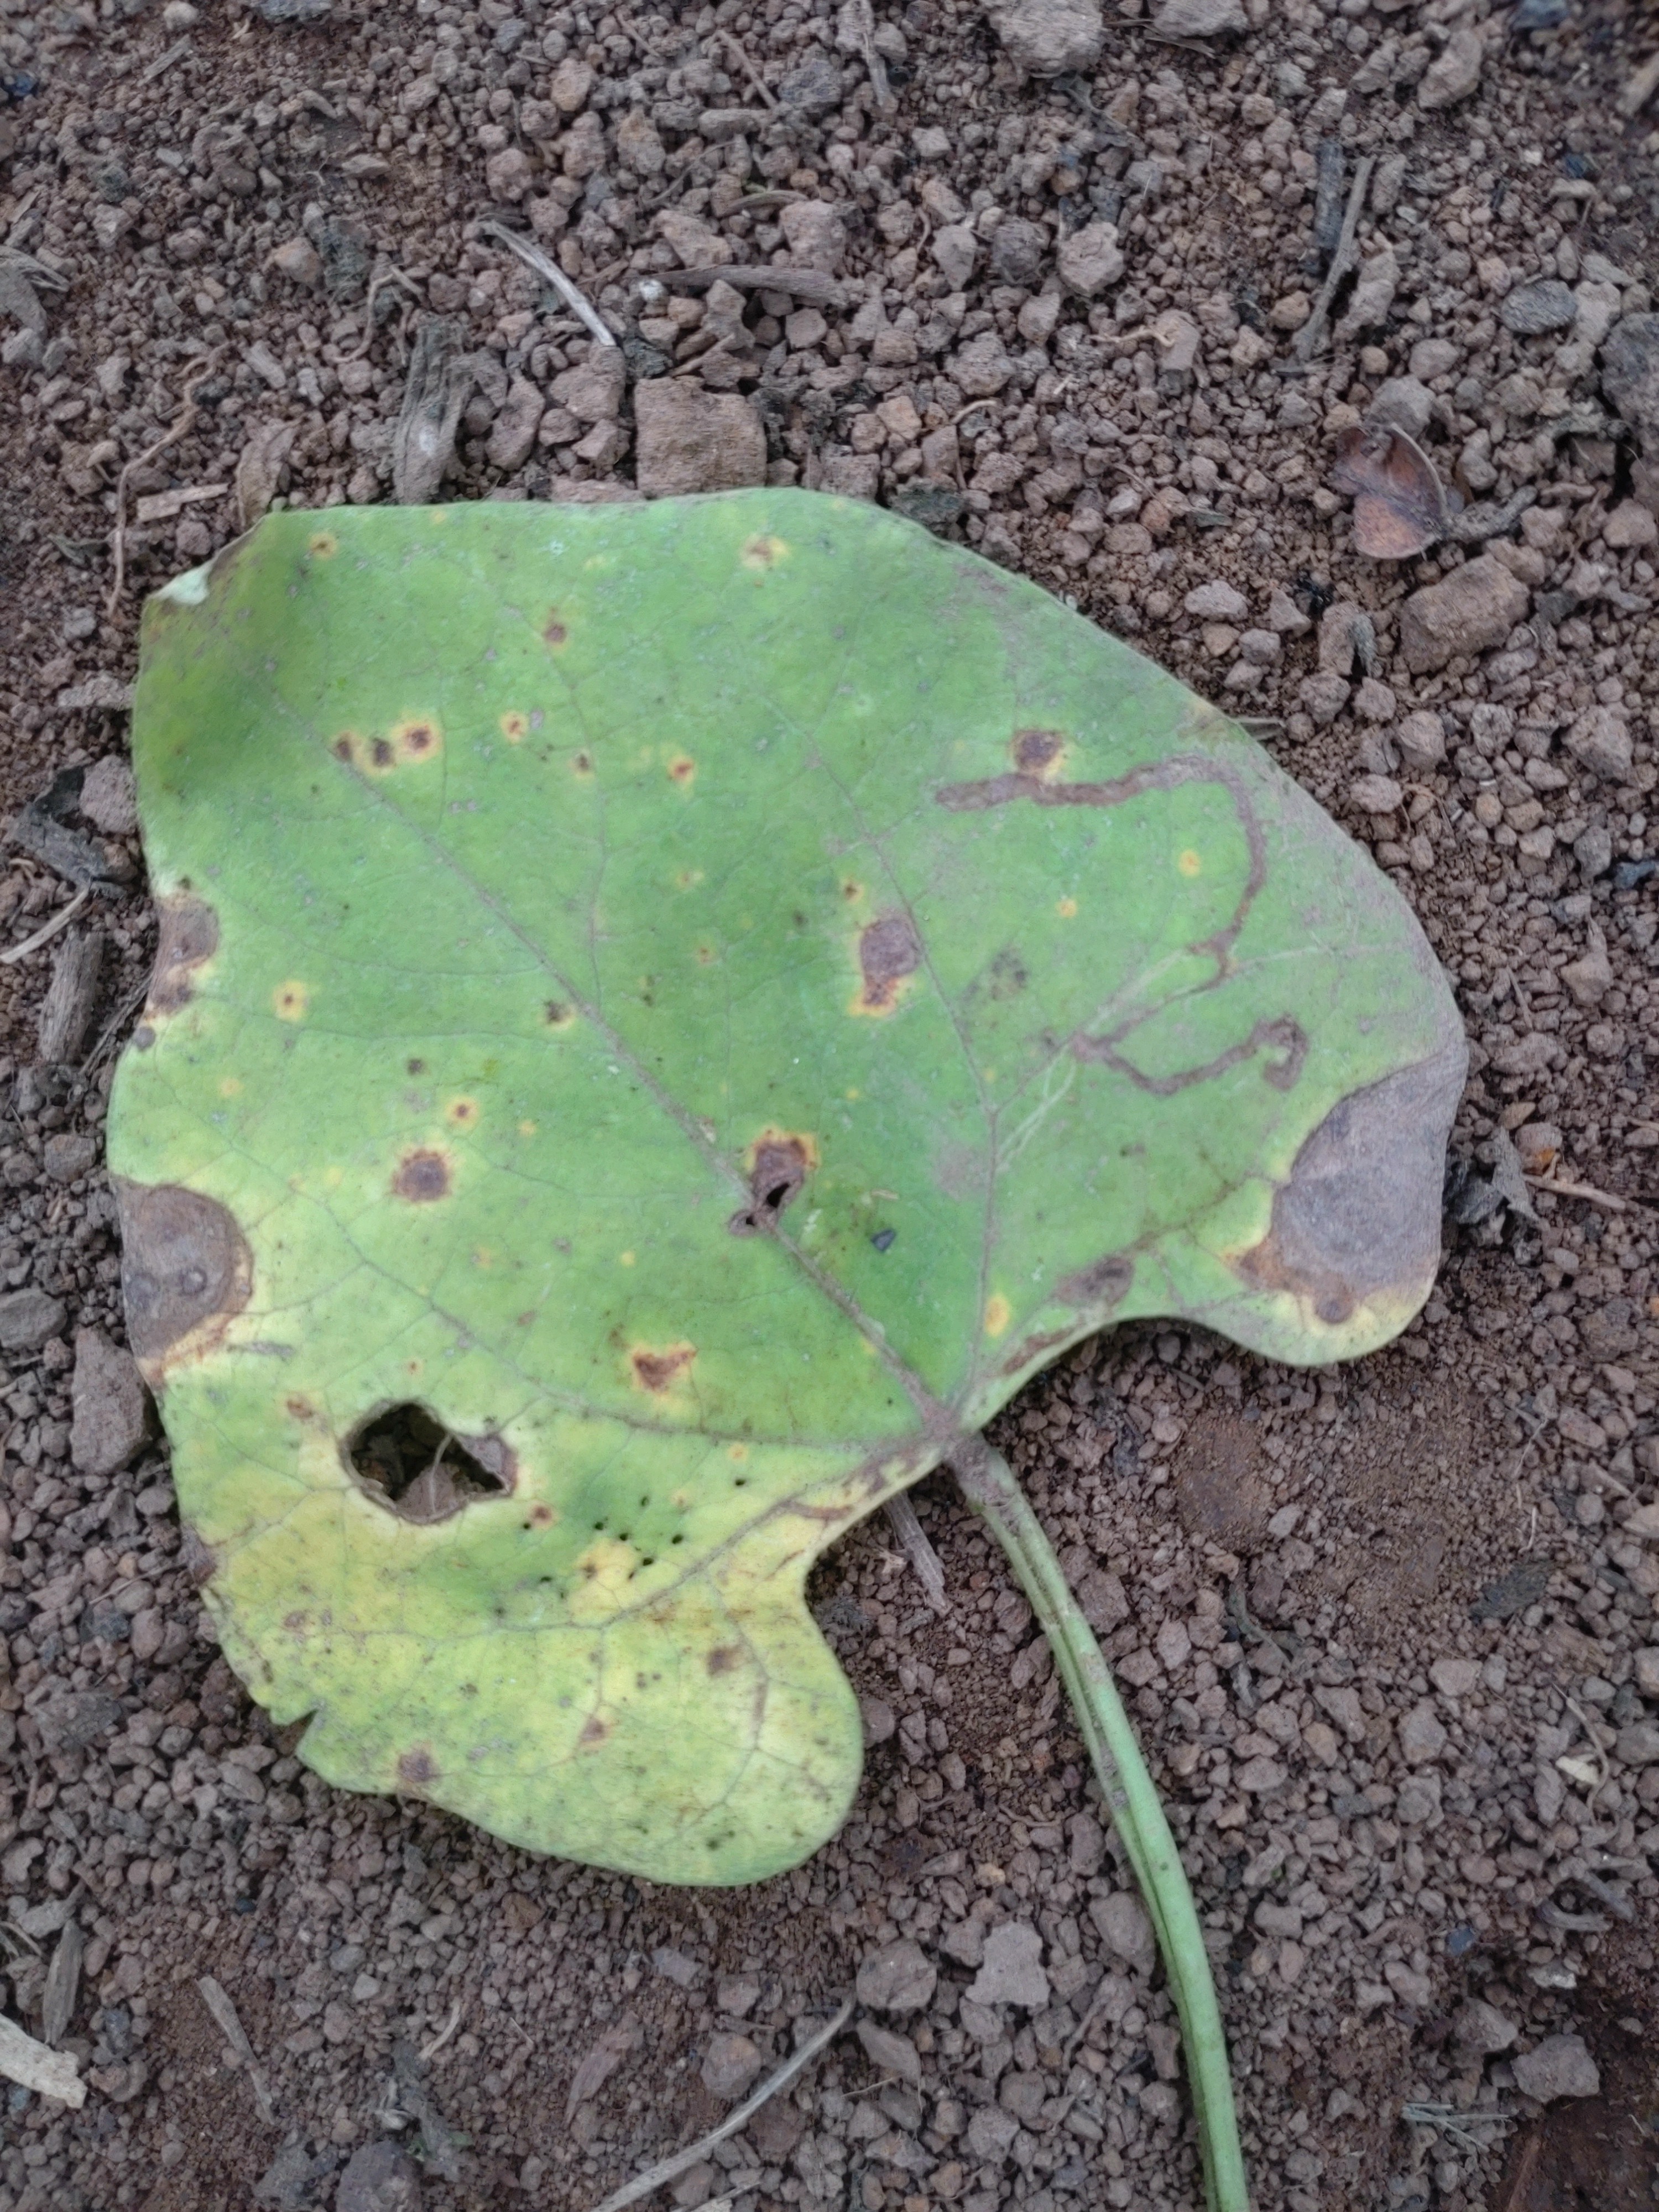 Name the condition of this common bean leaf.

rust
